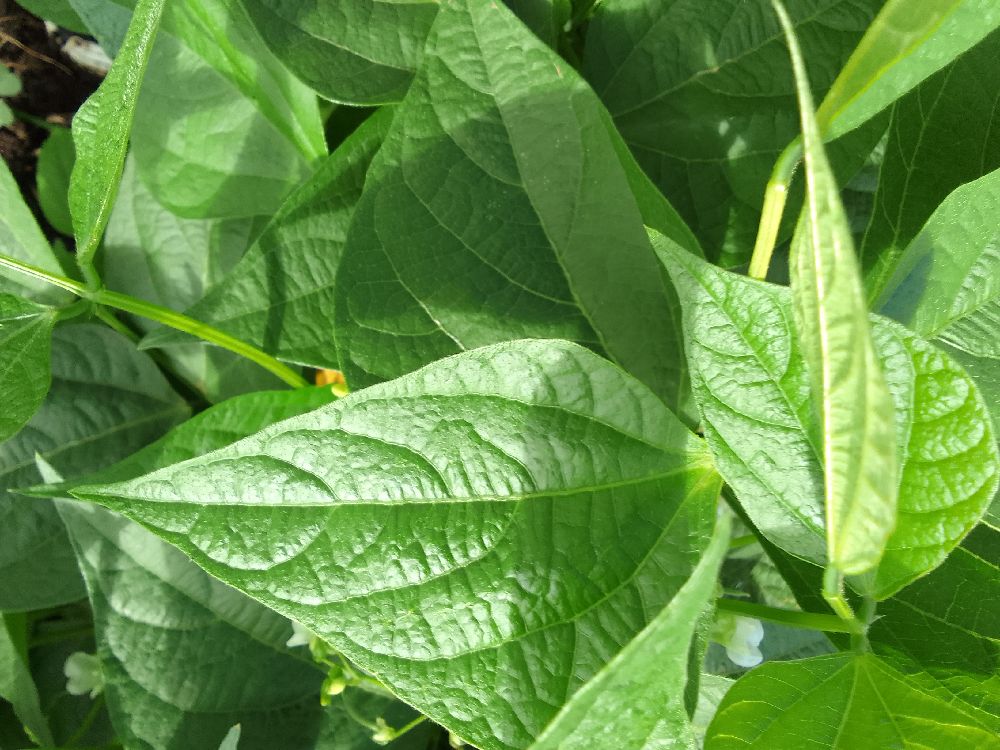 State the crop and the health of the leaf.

common bean, healthy
